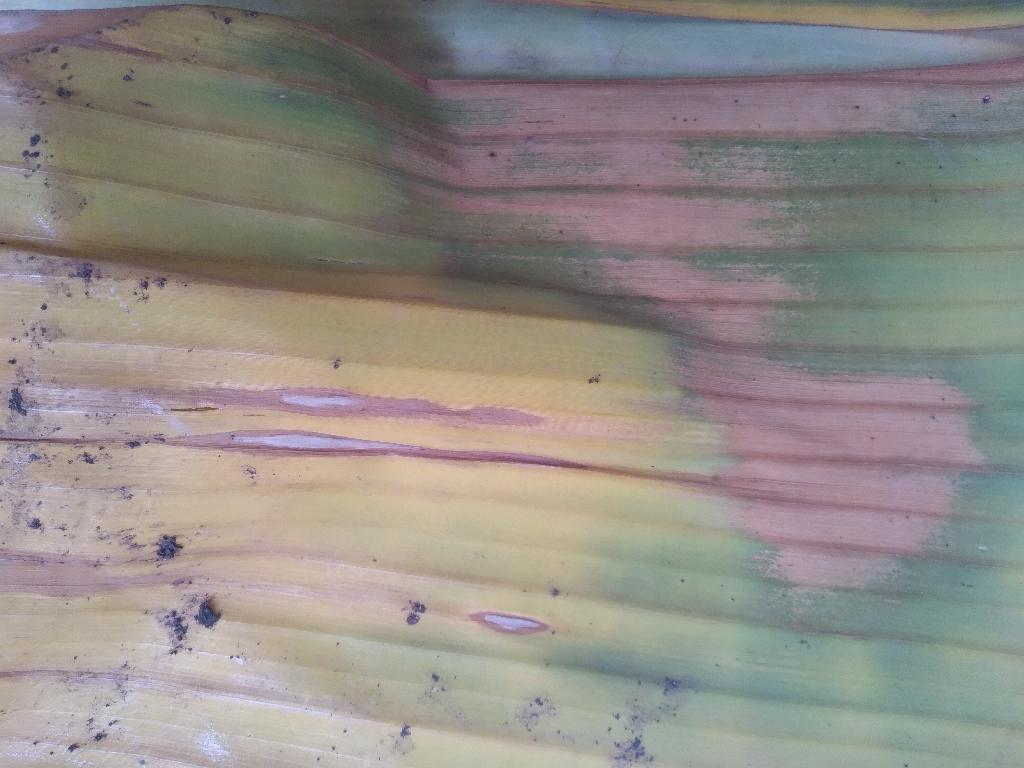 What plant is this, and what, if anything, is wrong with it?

banana, fusarium wilt race 1
